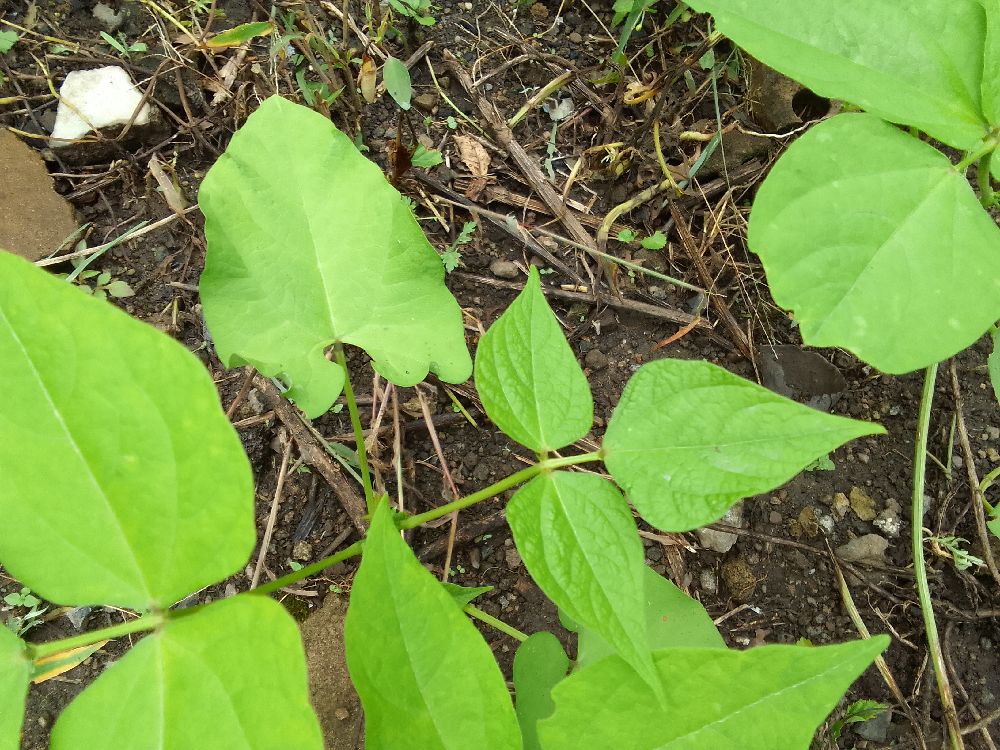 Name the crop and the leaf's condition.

common bean, healthy
